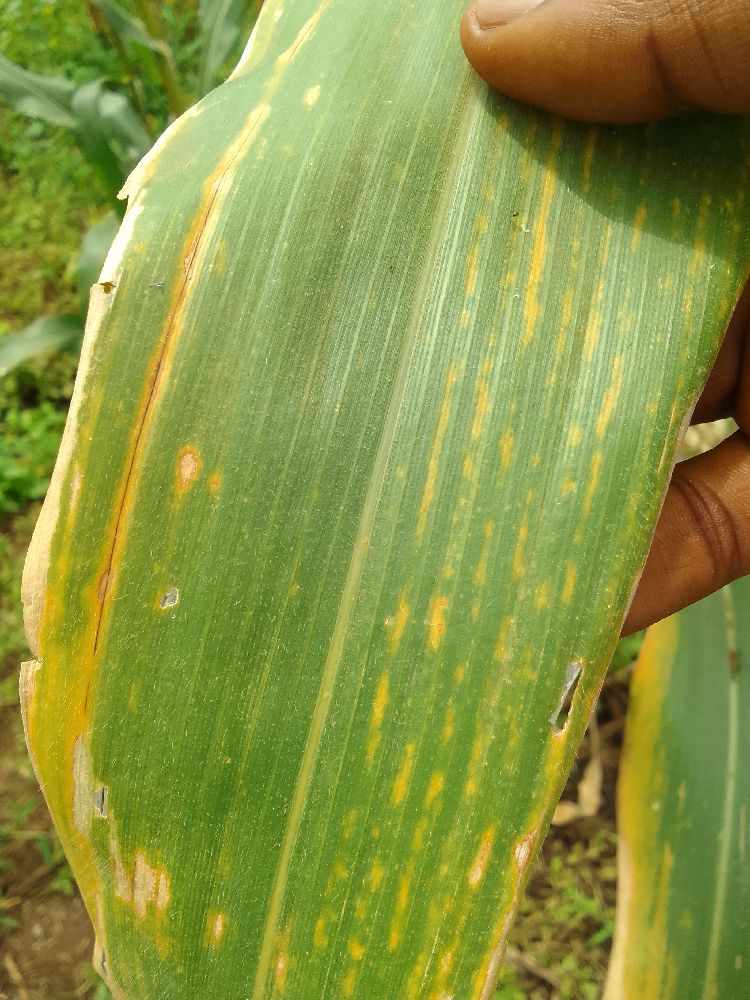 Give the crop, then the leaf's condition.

maize, maize lethal necrosis
